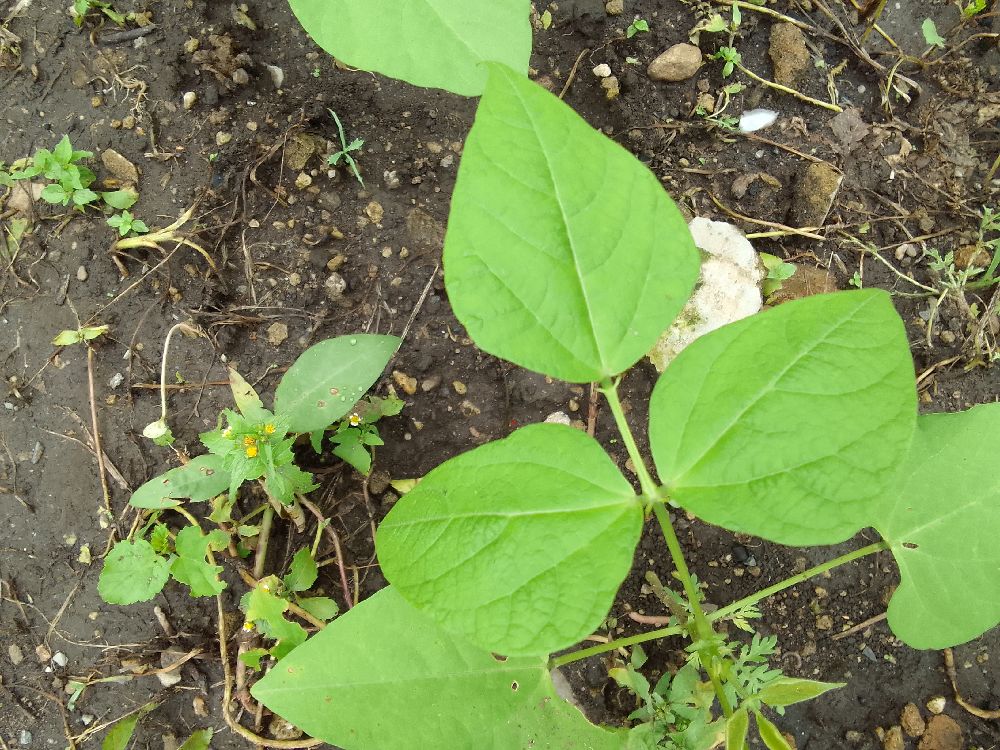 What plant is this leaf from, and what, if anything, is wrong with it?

common bean, healthy
